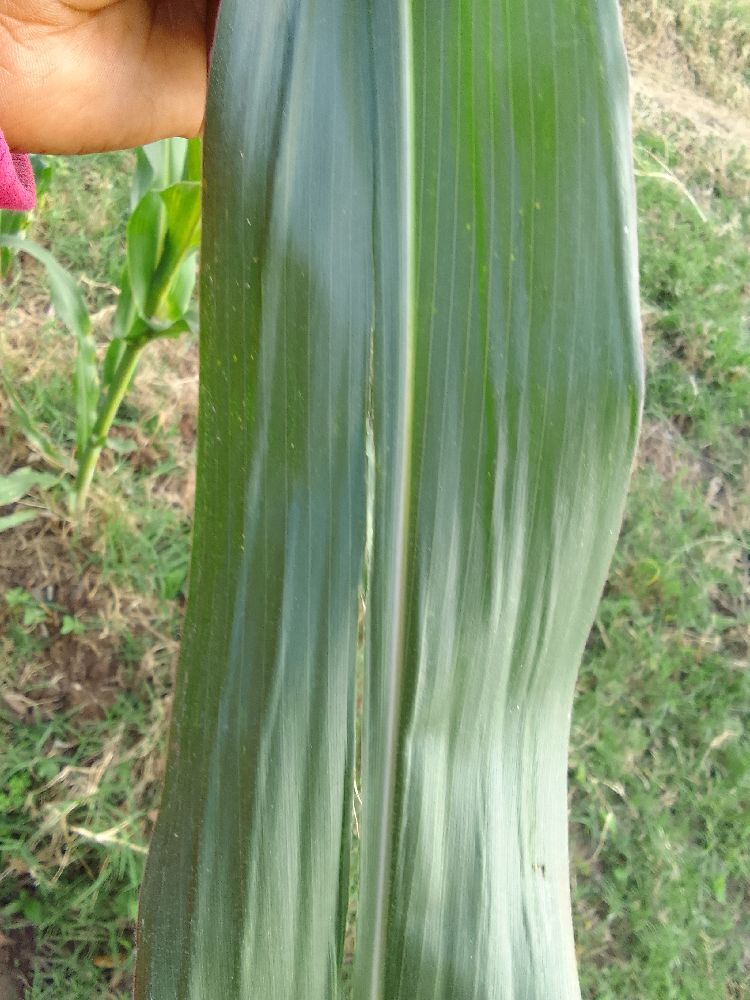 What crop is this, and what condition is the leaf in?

maize, healthy
